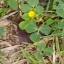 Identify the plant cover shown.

unstructured weed
